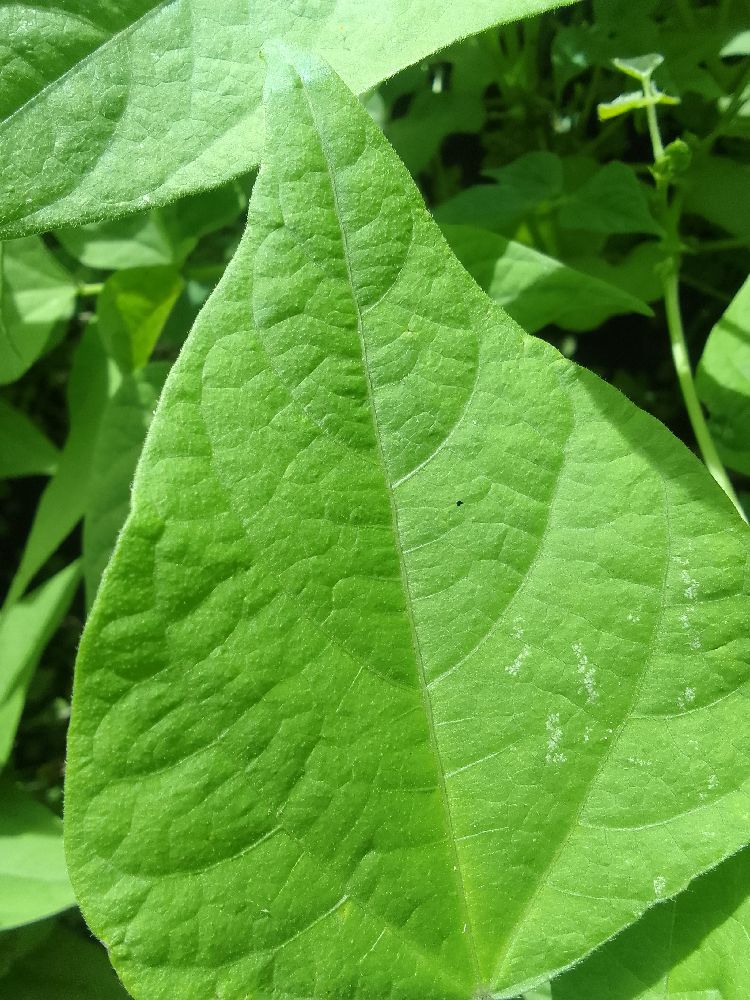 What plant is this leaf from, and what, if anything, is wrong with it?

common bean, healthy
